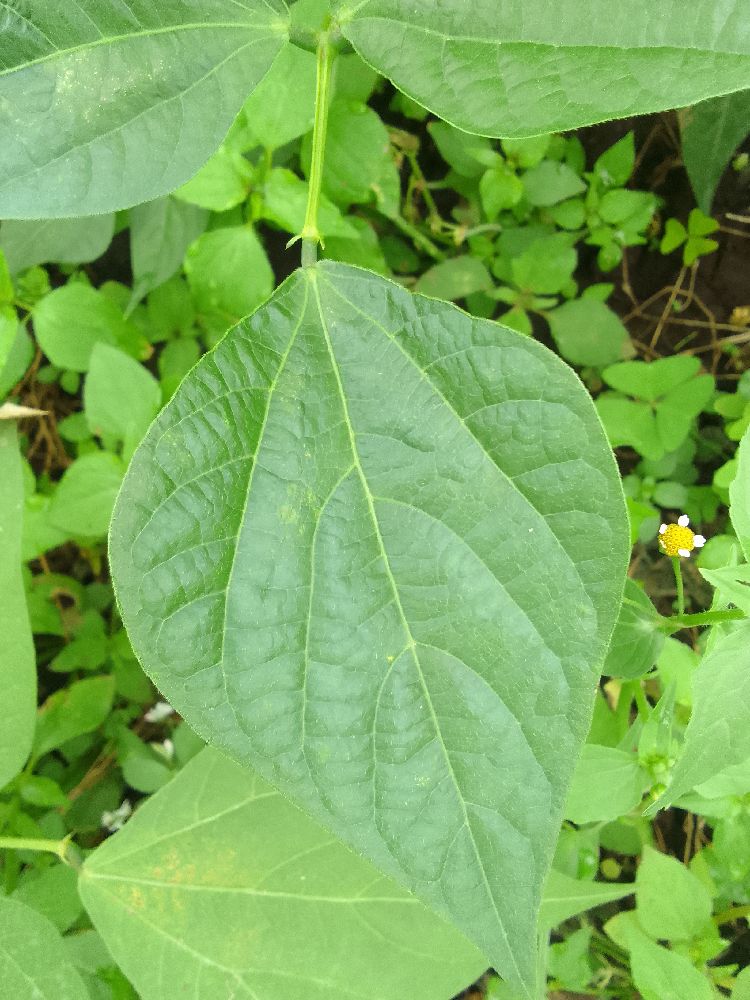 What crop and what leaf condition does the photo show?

common bean, healthy
